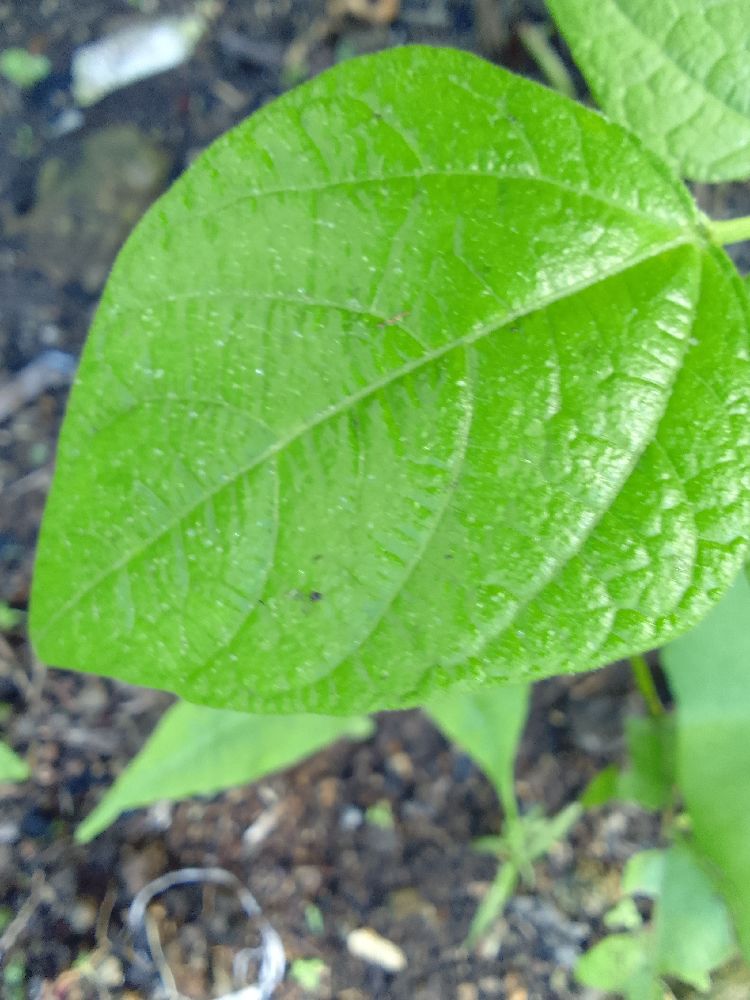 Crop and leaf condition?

common bean, healthy
